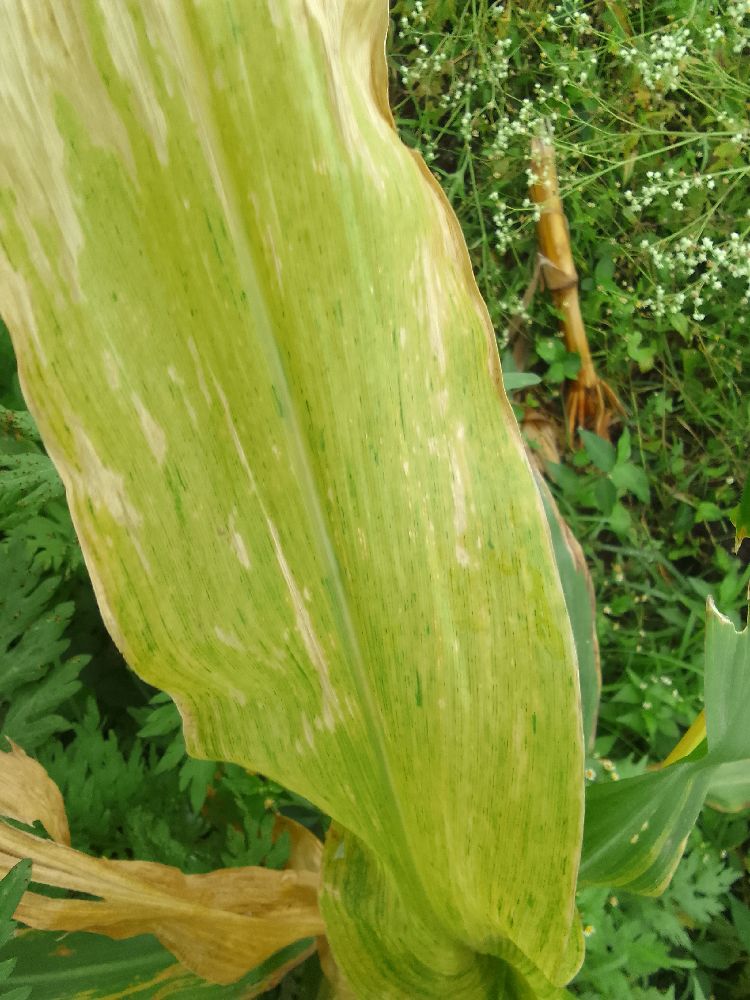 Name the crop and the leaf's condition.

maize, maize lethal necrosis
